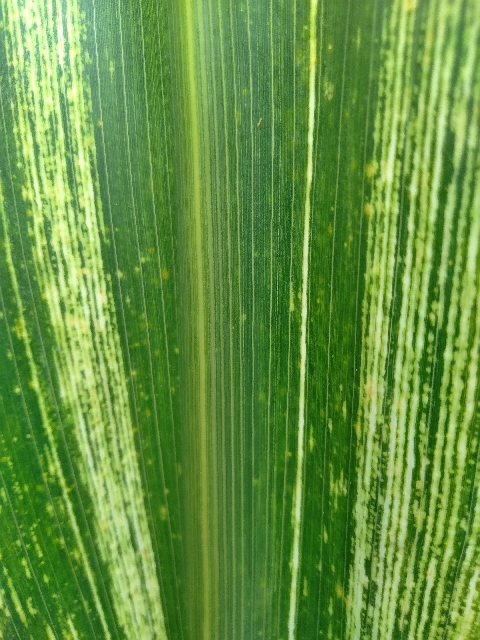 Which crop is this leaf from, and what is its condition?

maize, maize streak virus
